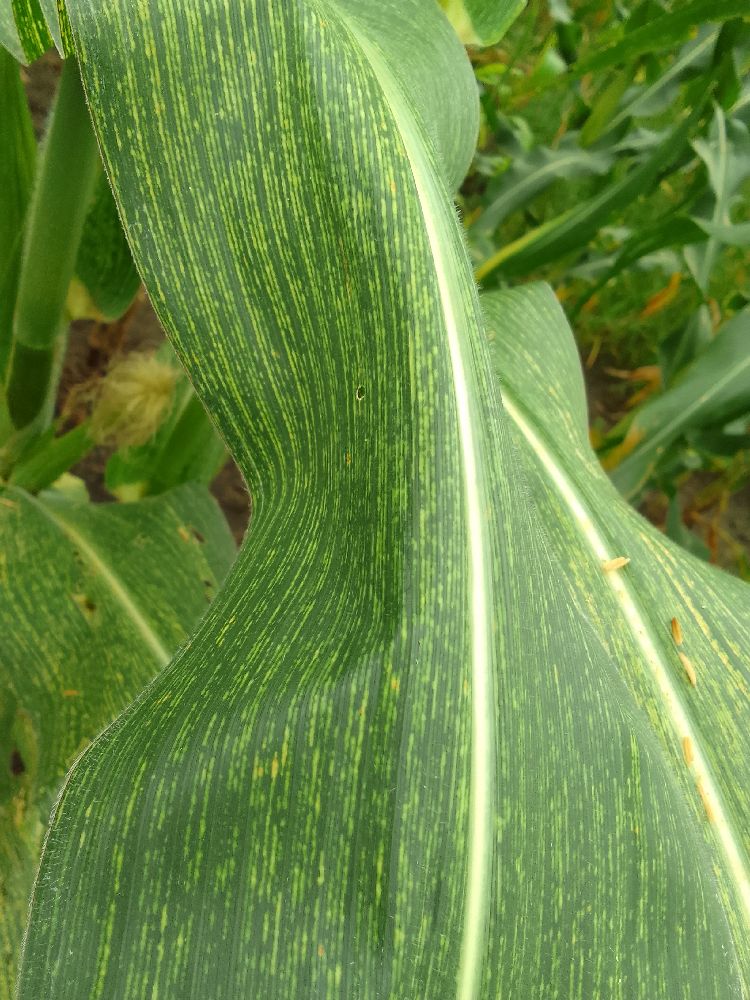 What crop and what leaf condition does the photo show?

maize, maize streak virus
